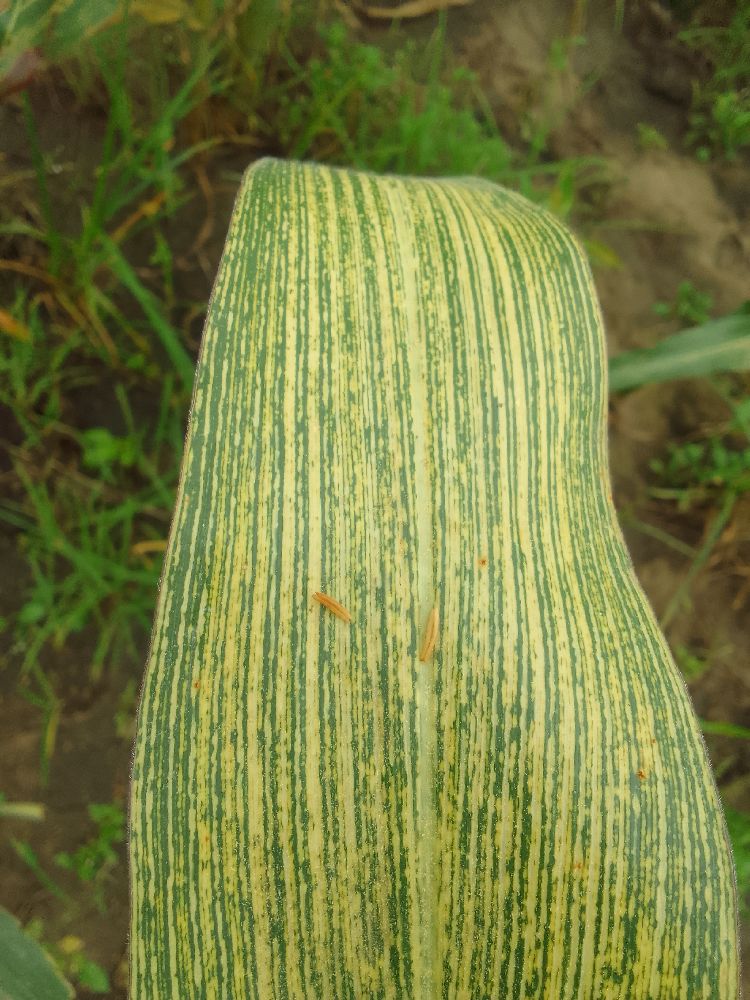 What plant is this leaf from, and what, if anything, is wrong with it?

maize, maize streak virus
